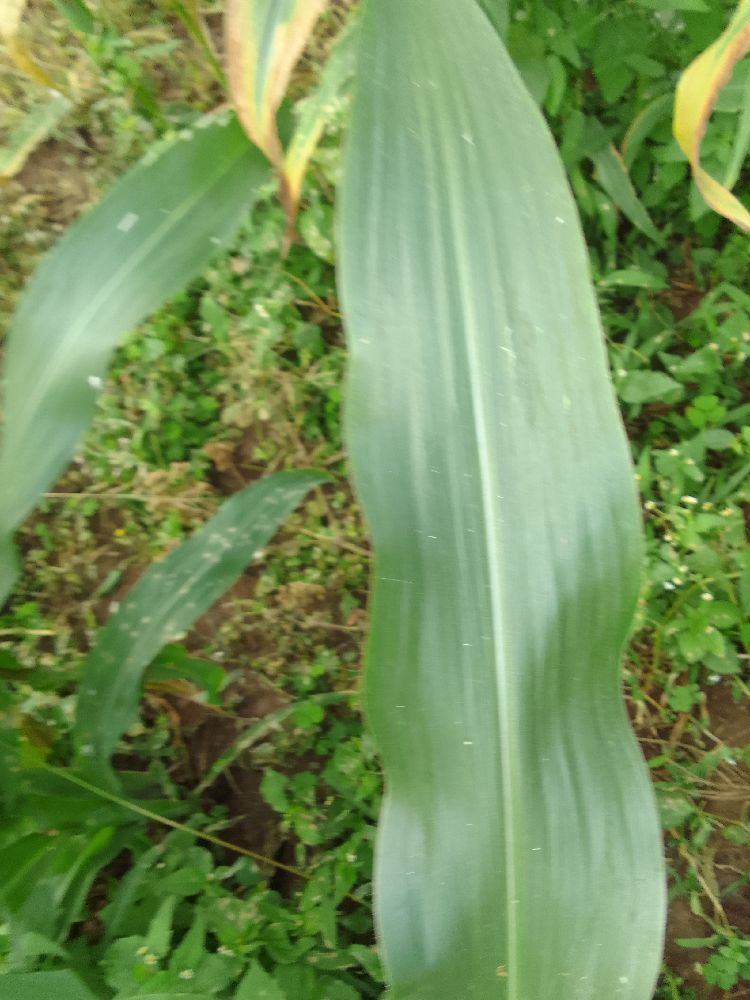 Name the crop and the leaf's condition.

maize, healthy
